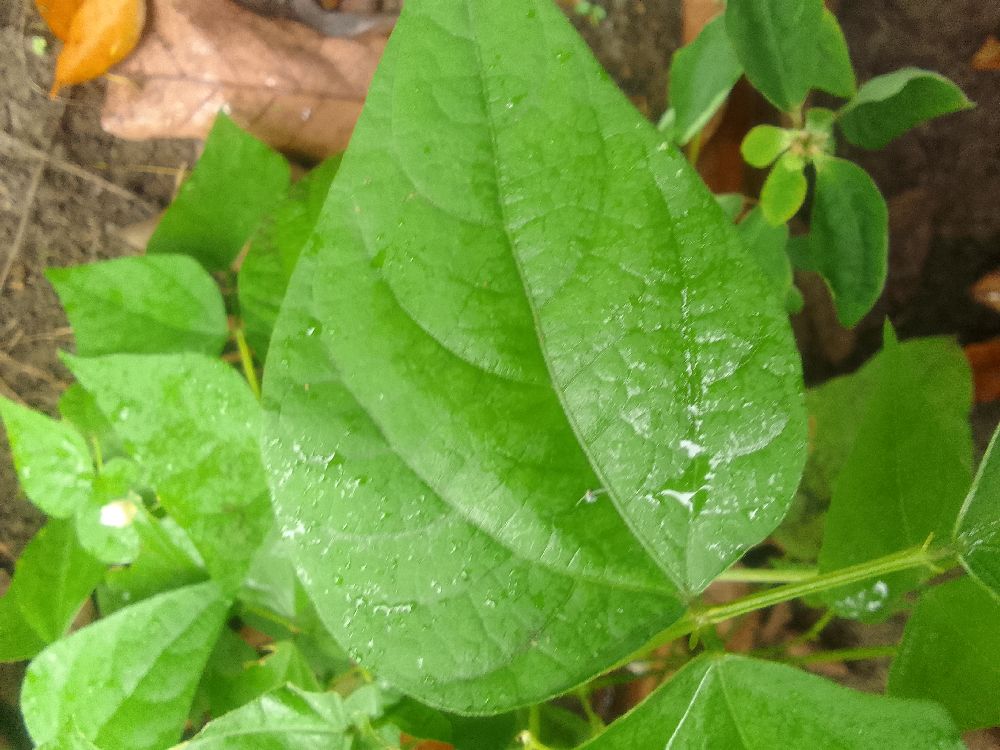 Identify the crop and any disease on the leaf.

common bean, healthy
